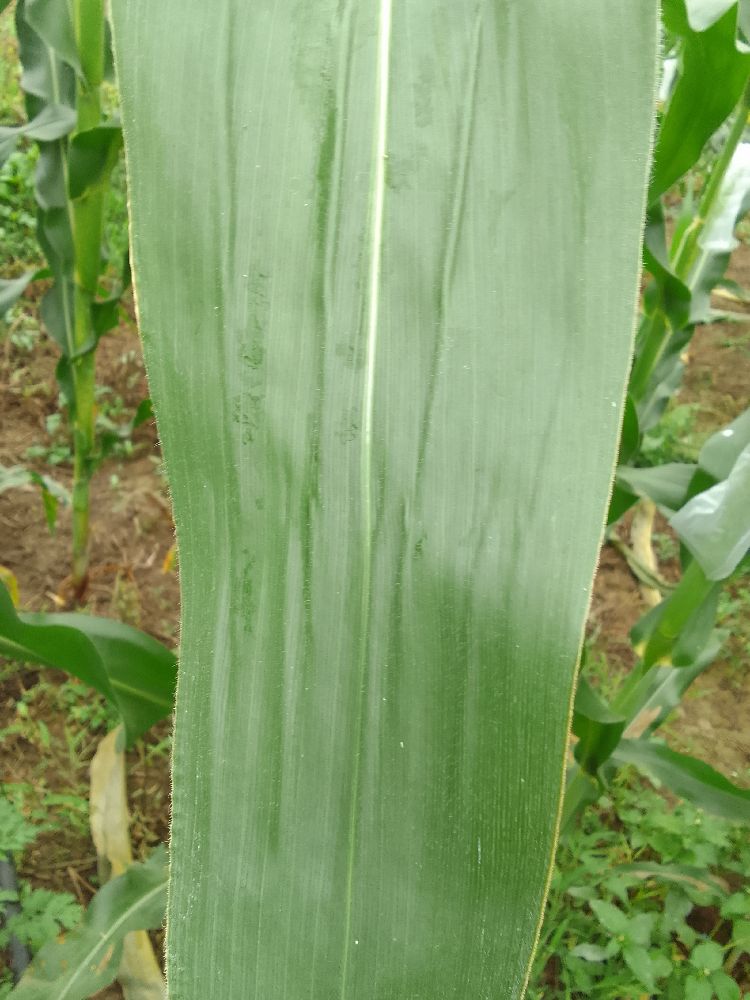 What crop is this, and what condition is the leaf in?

maize, healthy
